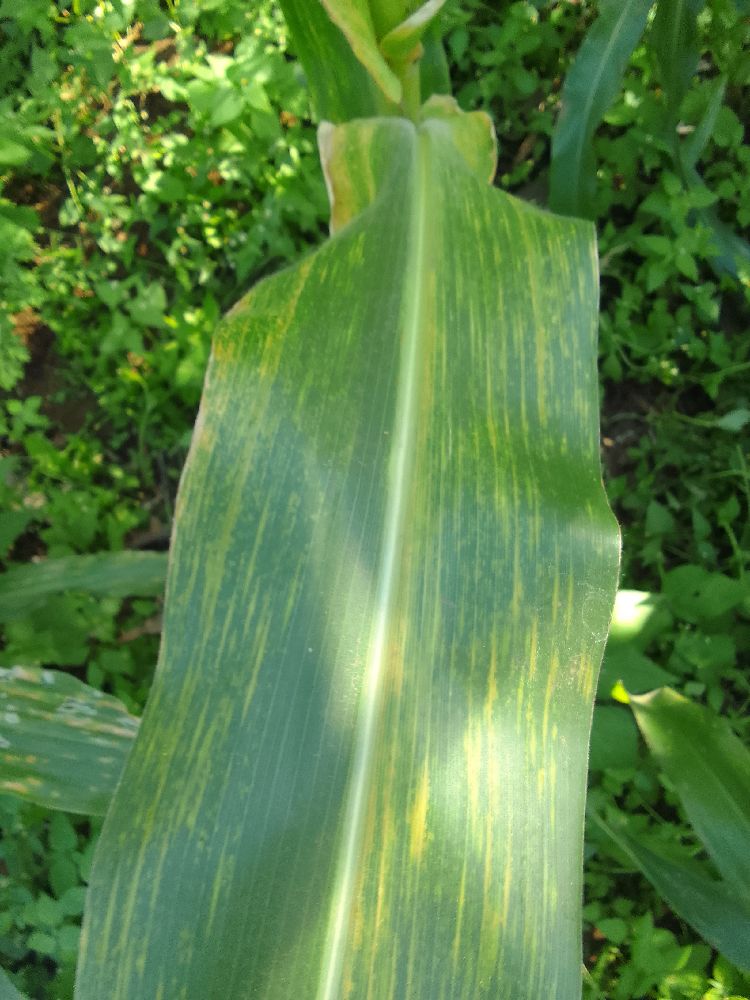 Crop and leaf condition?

maize, maize lethal necrosis
